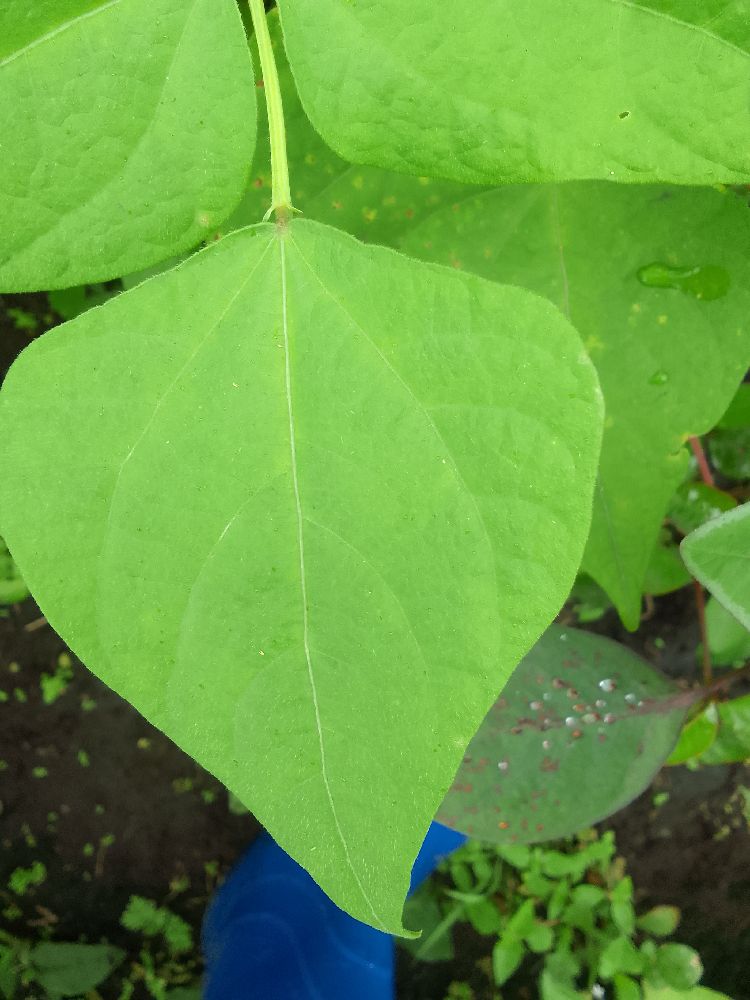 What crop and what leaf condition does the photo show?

common bean, healthy
